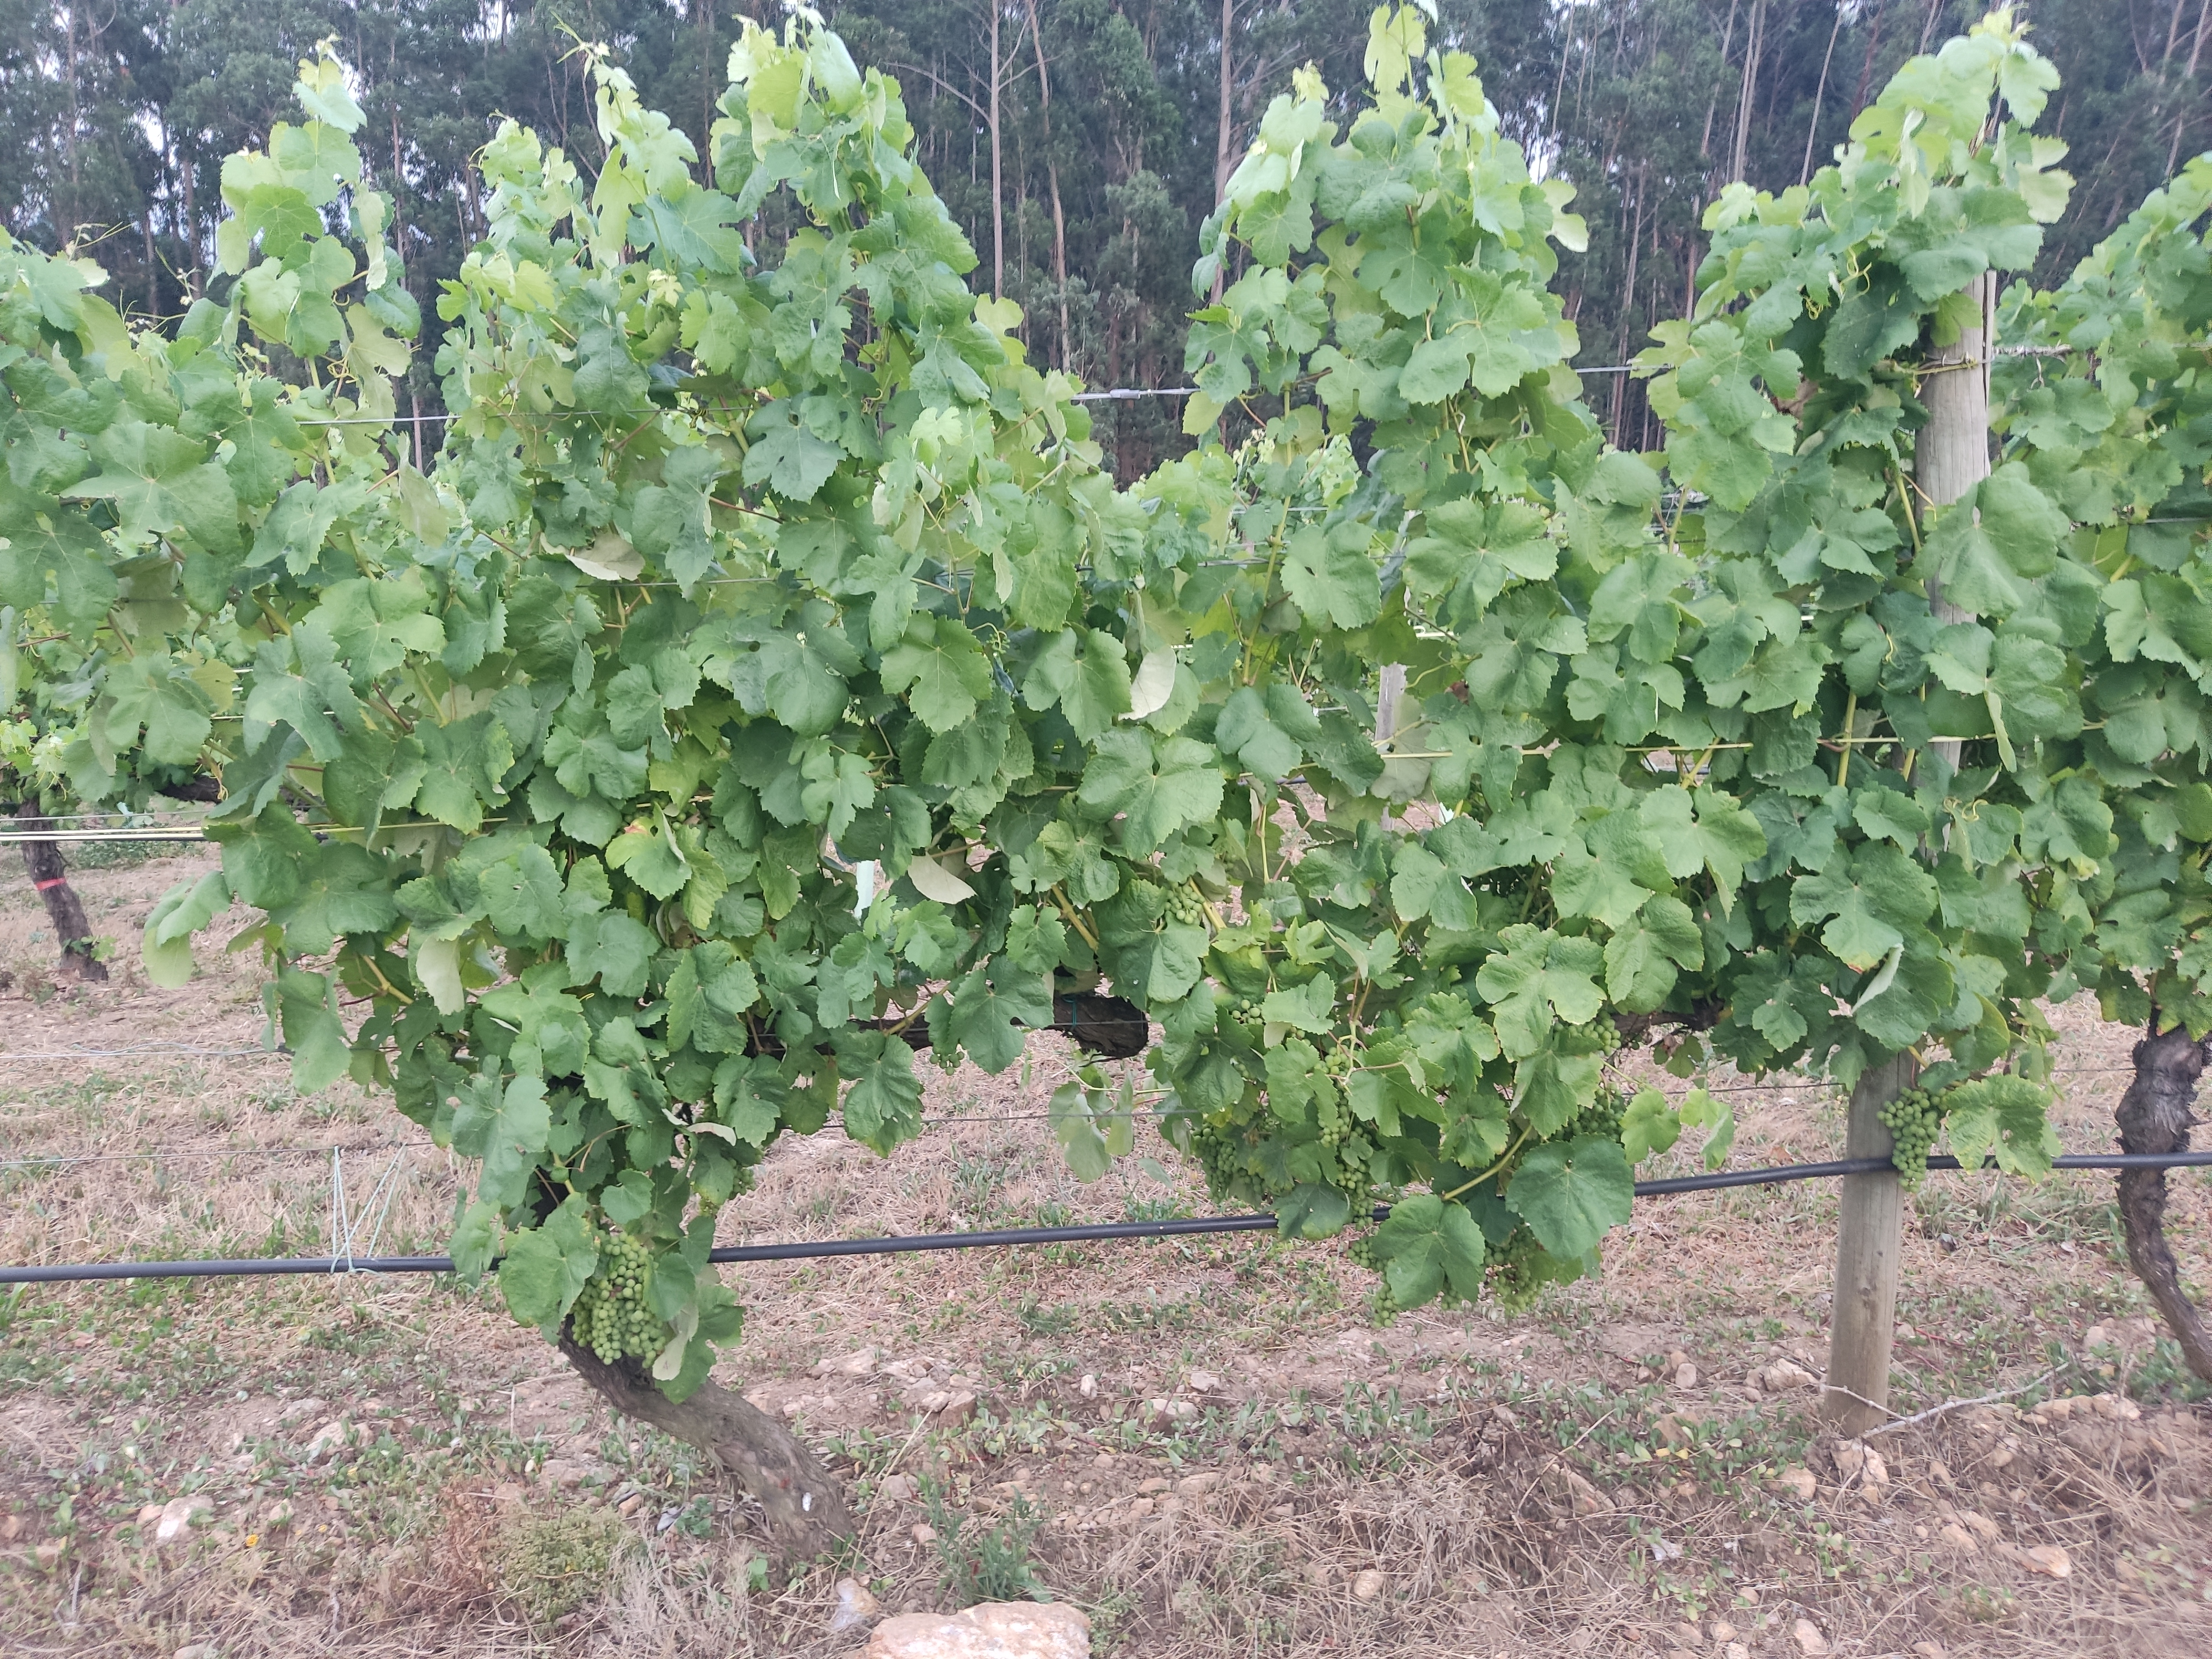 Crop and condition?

grapevine, not affected by esca disease
